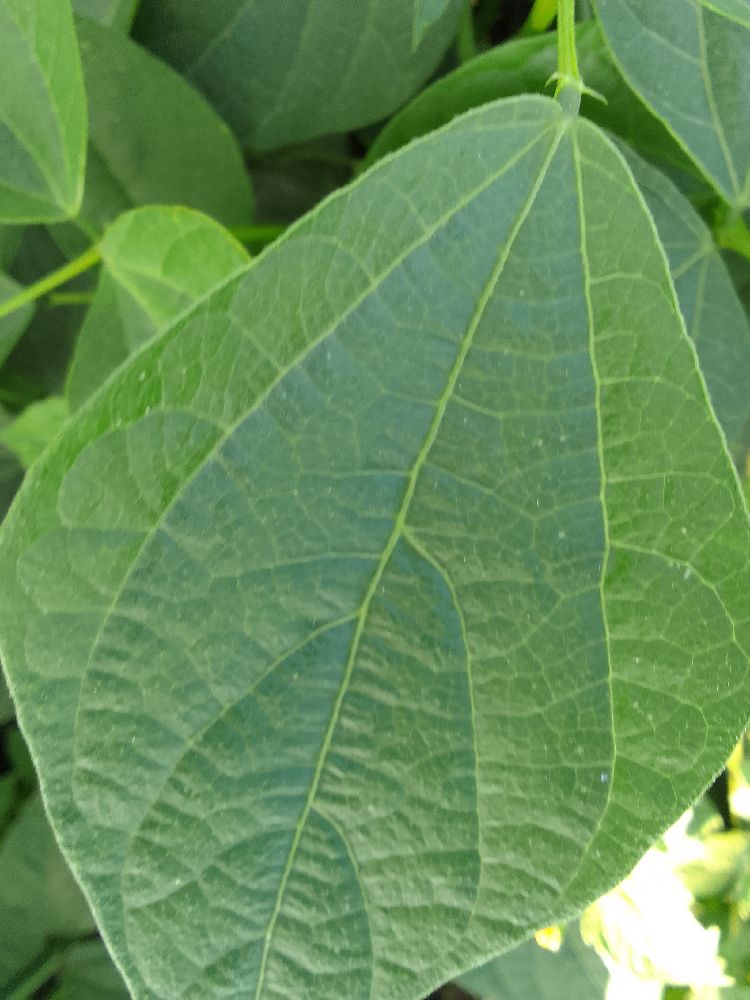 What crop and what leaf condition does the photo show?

common bean, healthy
